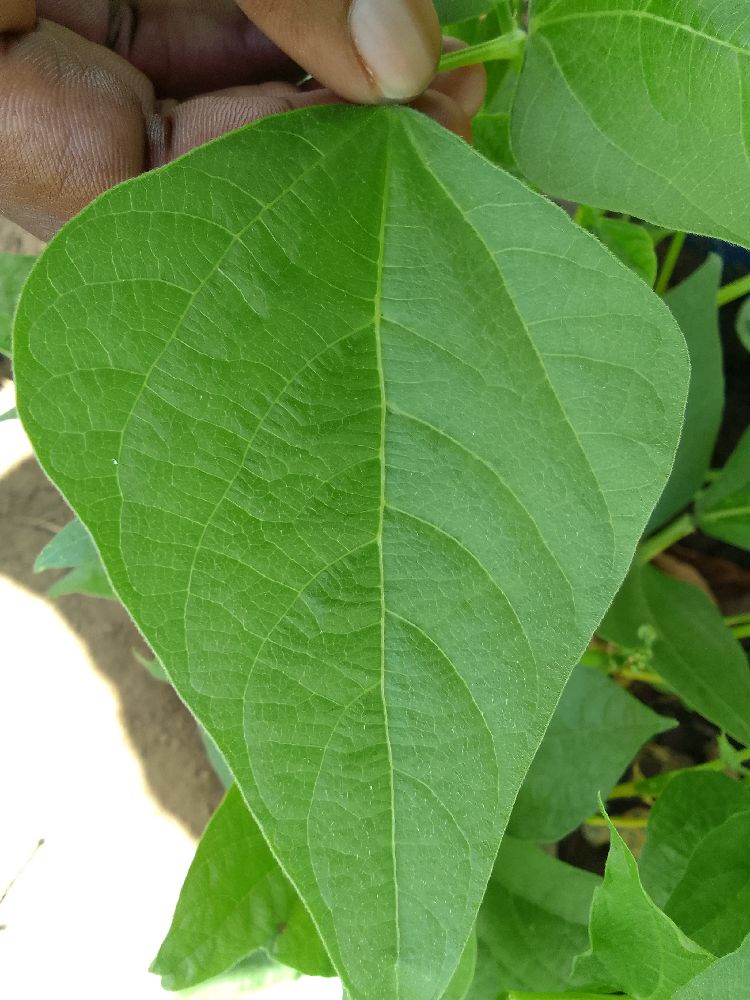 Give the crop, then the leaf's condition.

common bean, healthy
